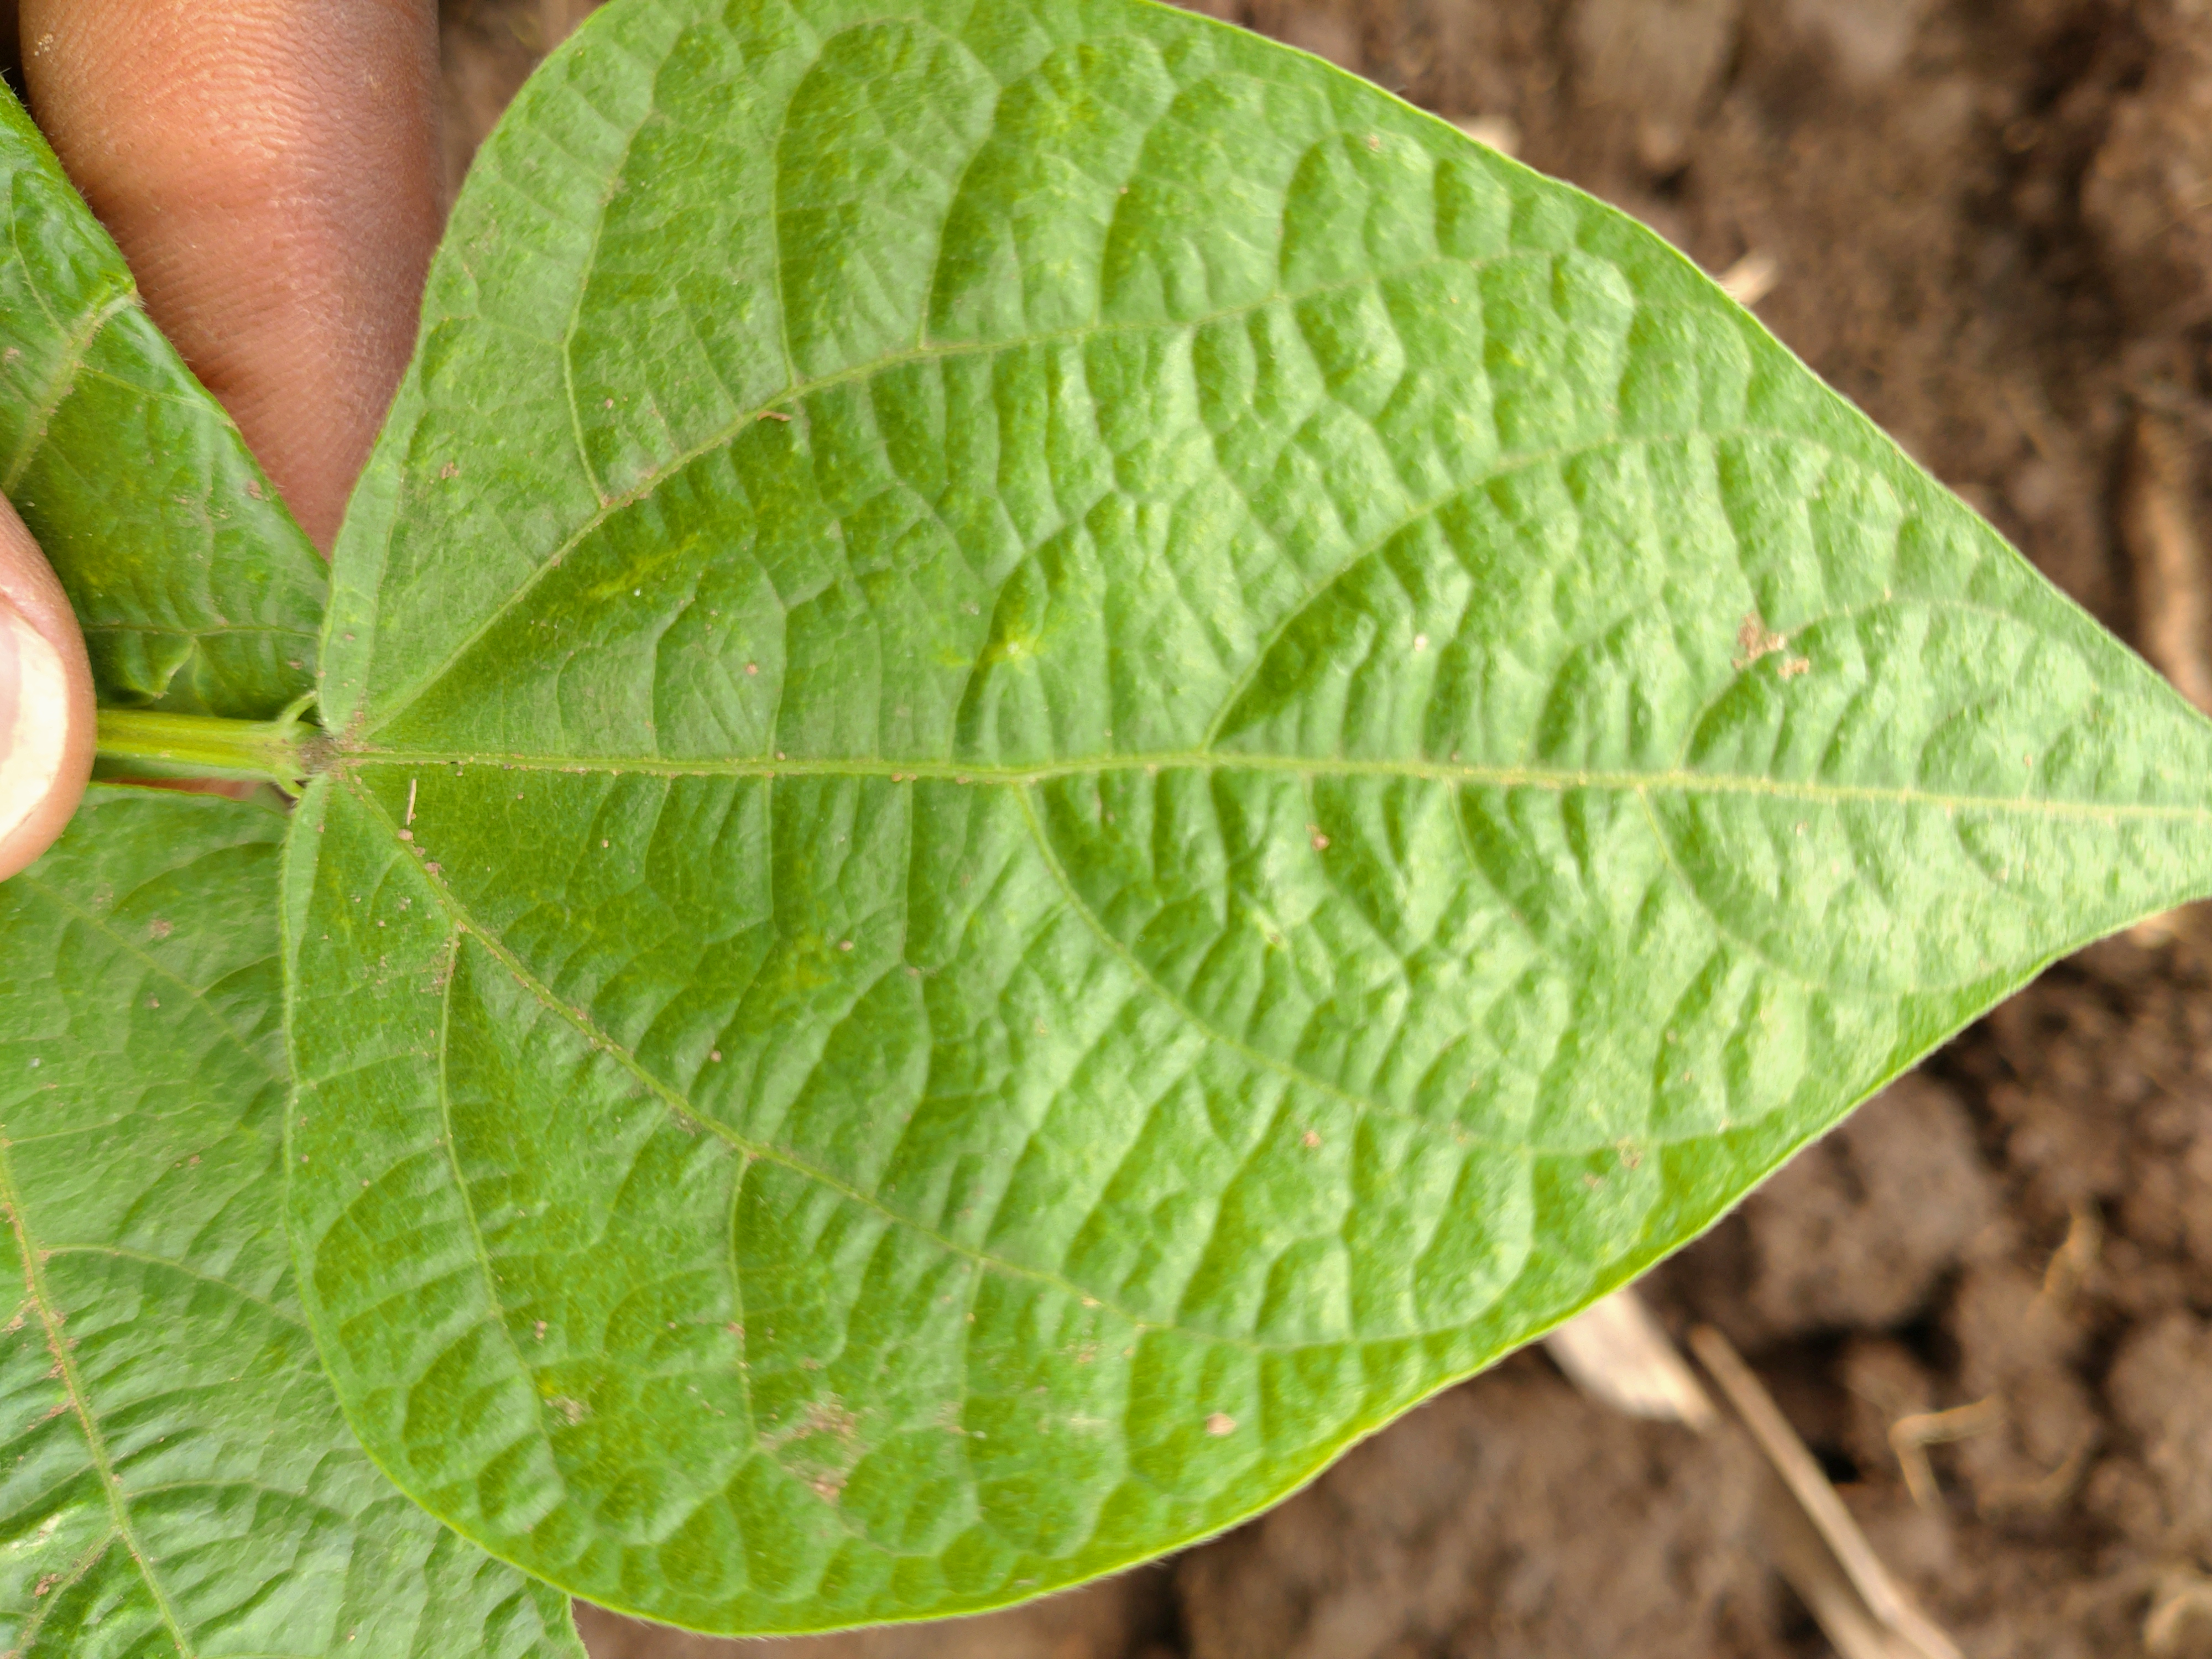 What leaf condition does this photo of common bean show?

healthy
